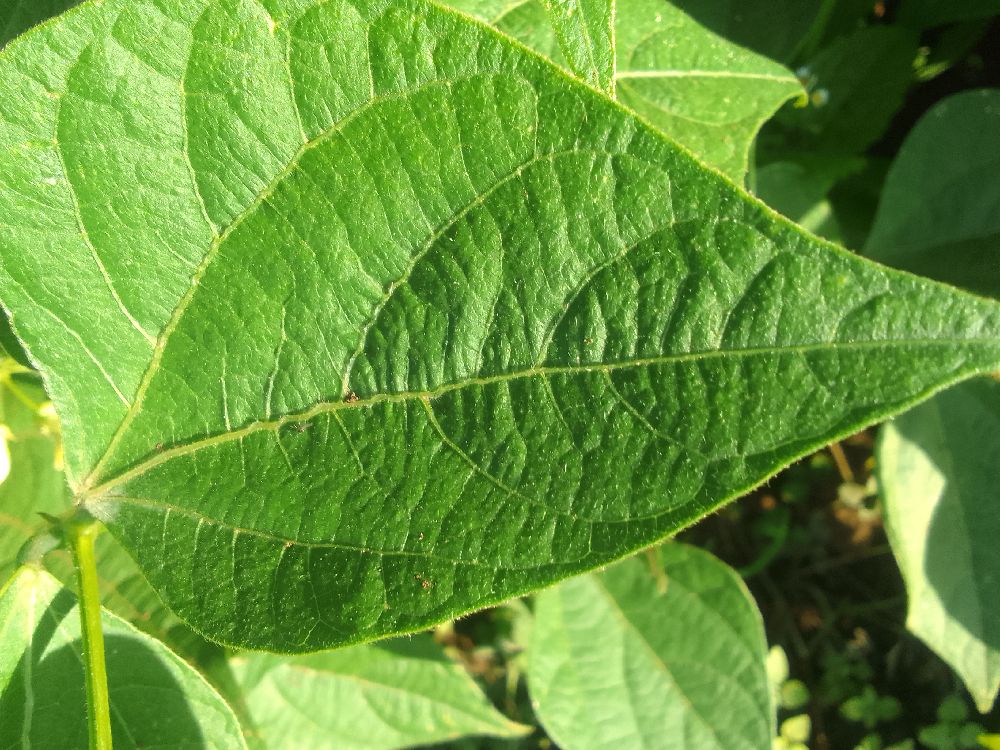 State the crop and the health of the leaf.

common bean, healthy
